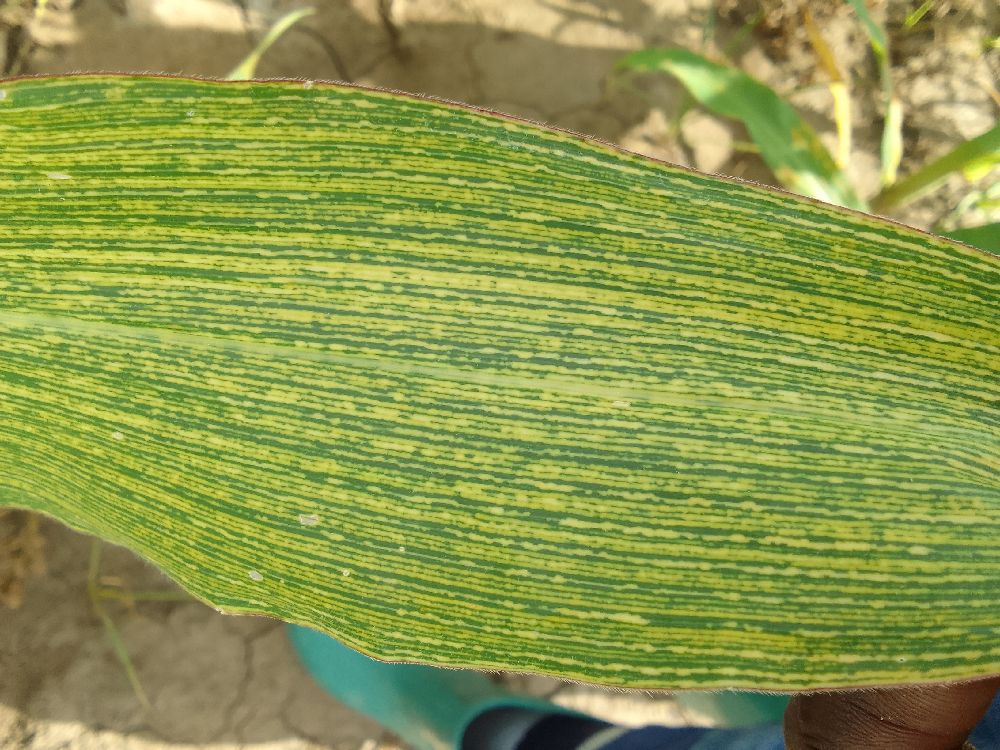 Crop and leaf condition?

maize, maize streak virus
